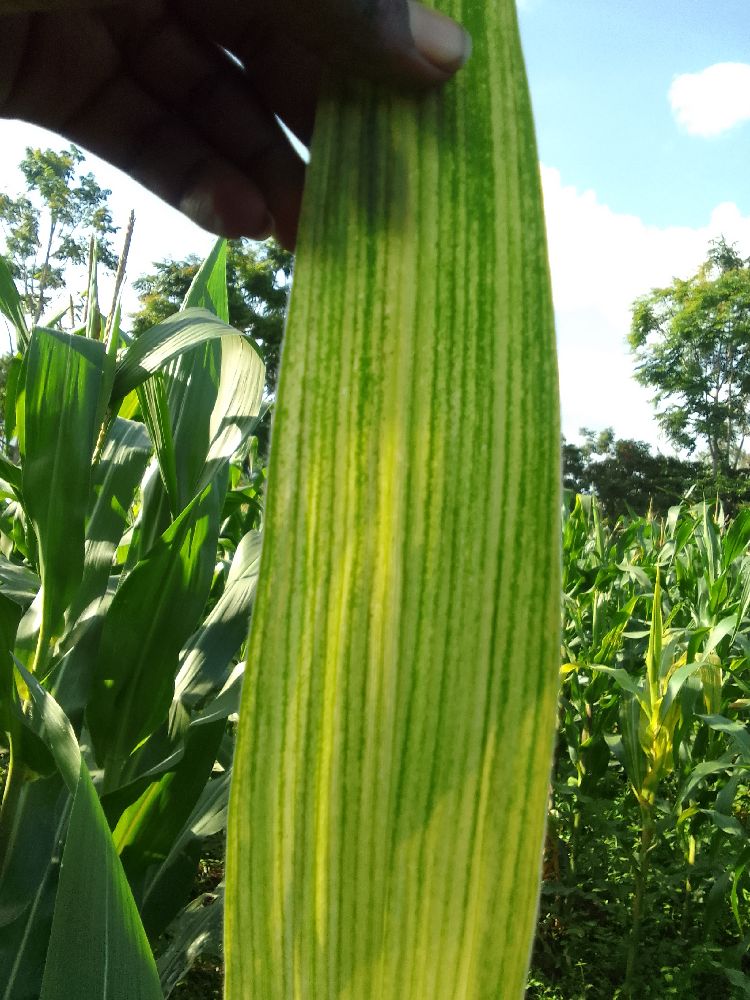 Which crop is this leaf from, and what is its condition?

maize, maize lethal necrosis
